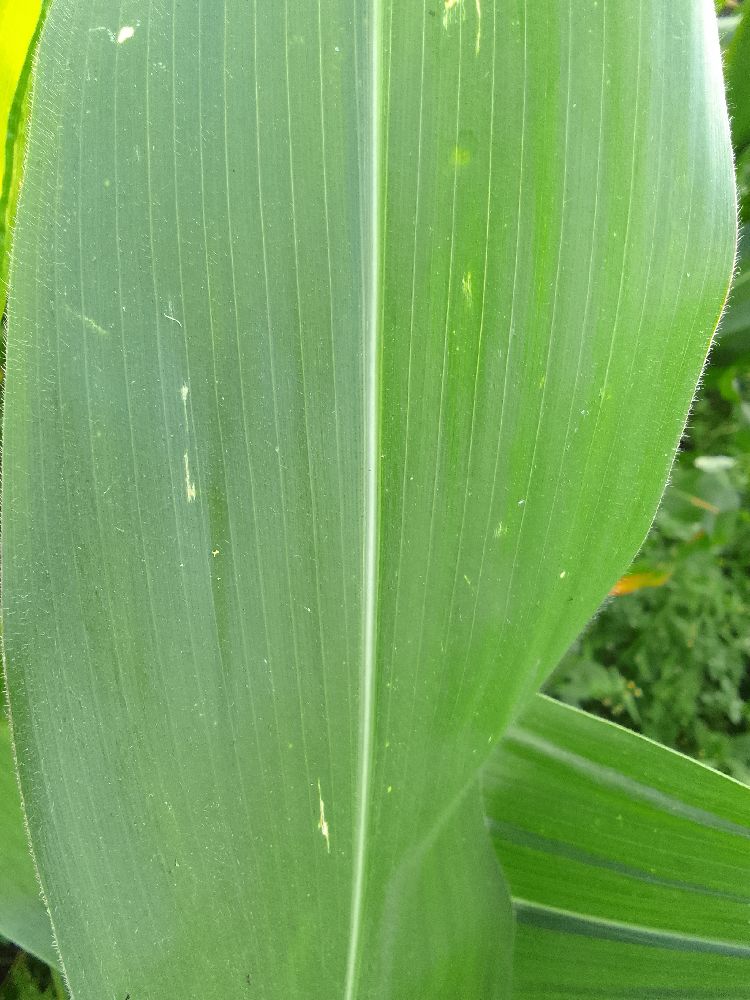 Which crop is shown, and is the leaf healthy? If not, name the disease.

maize, healthy
